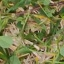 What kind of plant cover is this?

unstructured weed
